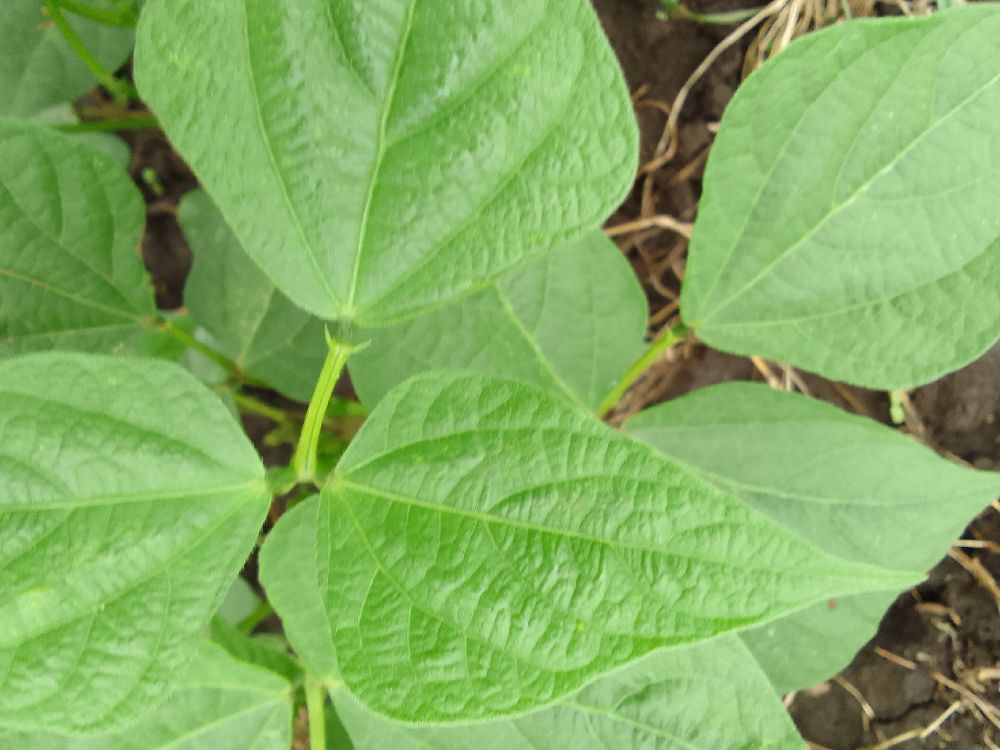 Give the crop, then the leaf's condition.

common bean, healthy
